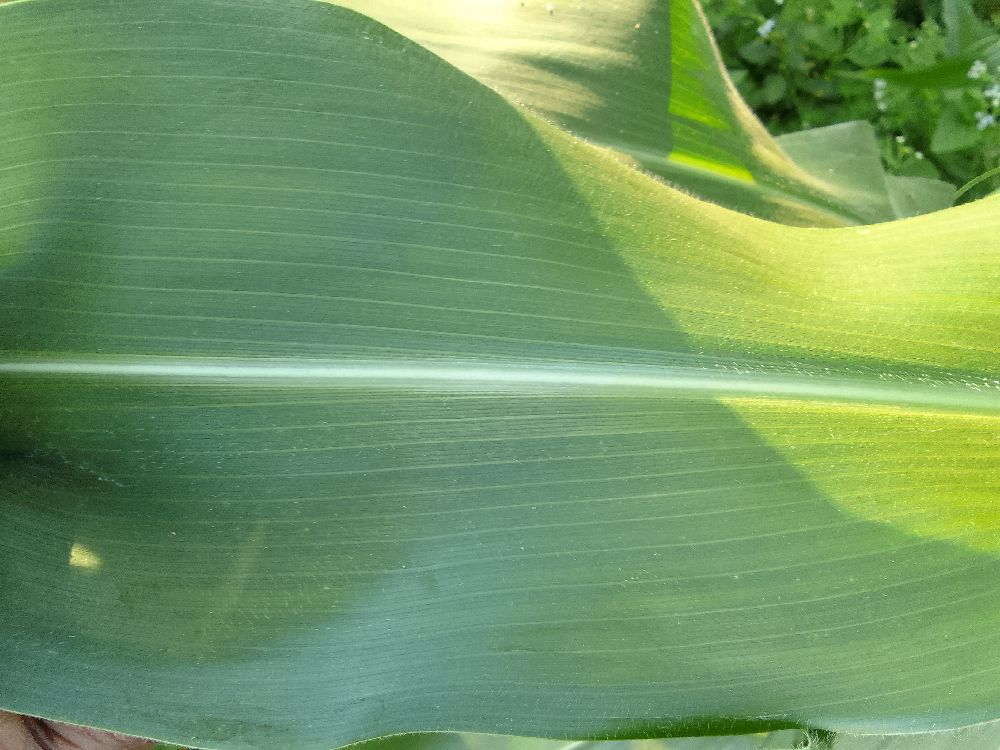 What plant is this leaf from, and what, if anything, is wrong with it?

maize, healthy
